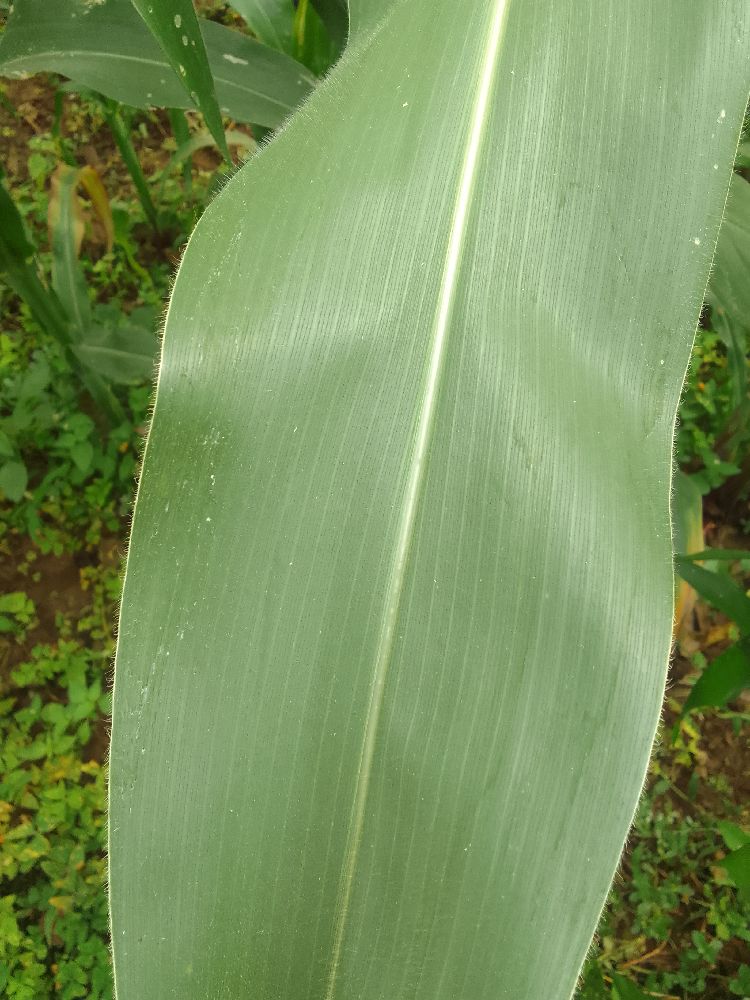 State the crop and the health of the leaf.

maize, healthy
